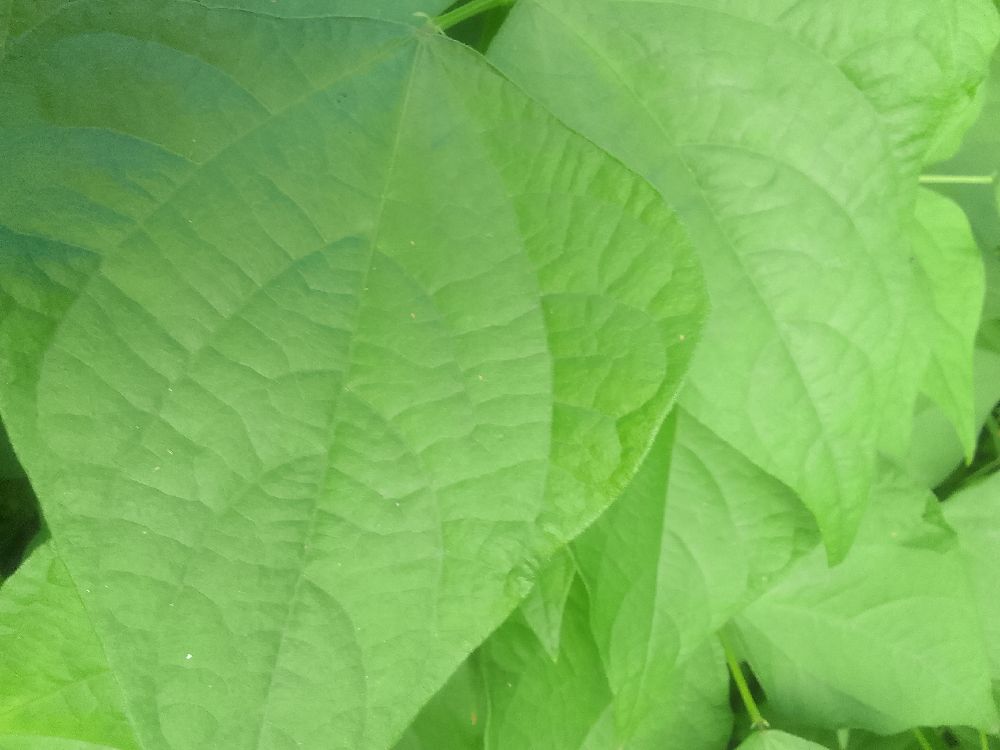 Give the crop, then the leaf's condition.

common bean, healthy
